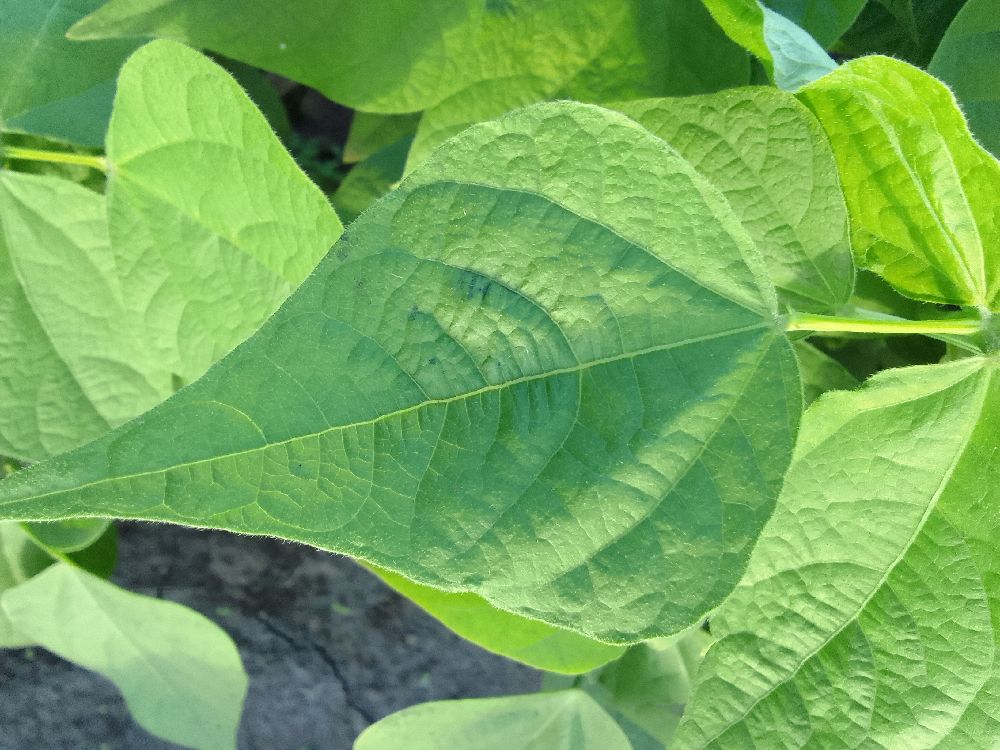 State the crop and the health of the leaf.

common bean, healthy
